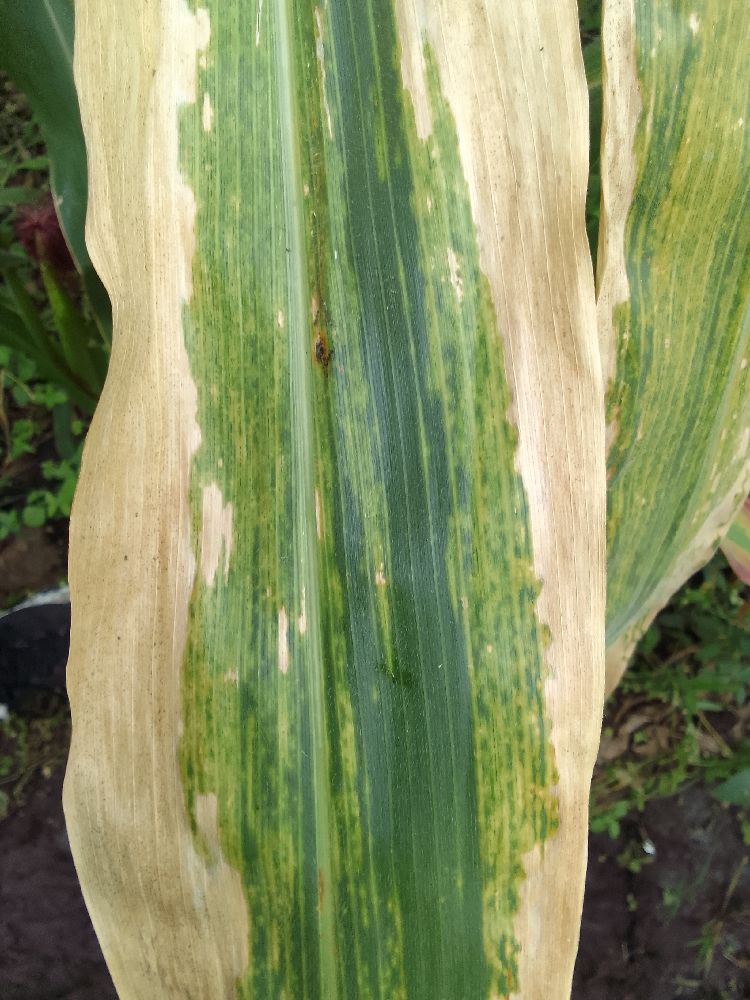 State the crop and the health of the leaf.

maize, maize lethal necrosis
